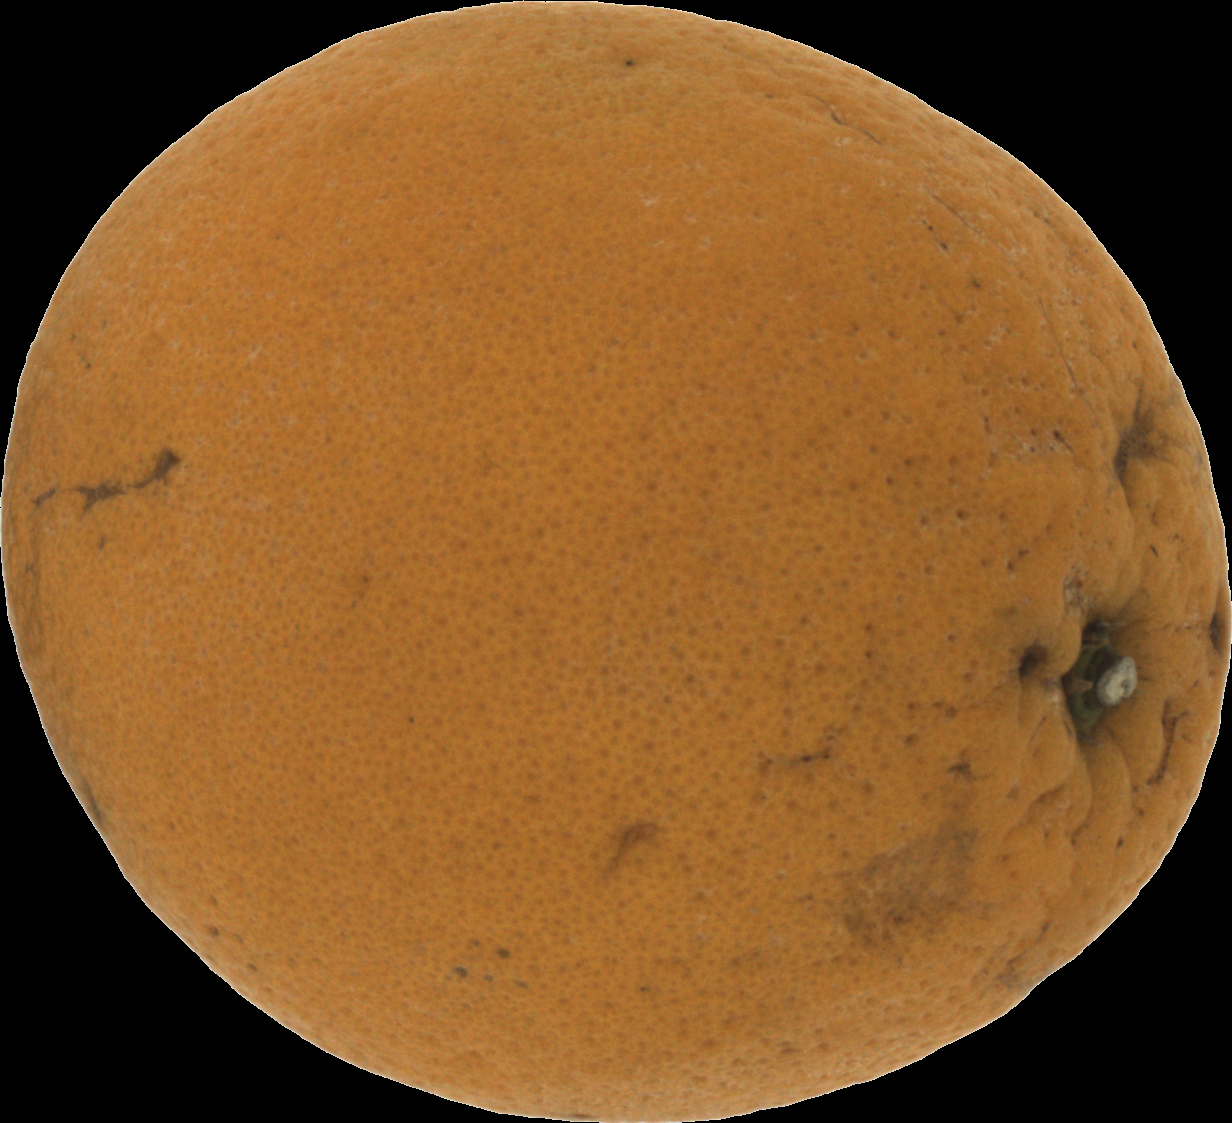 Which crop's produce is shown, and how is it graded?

orange, bad
